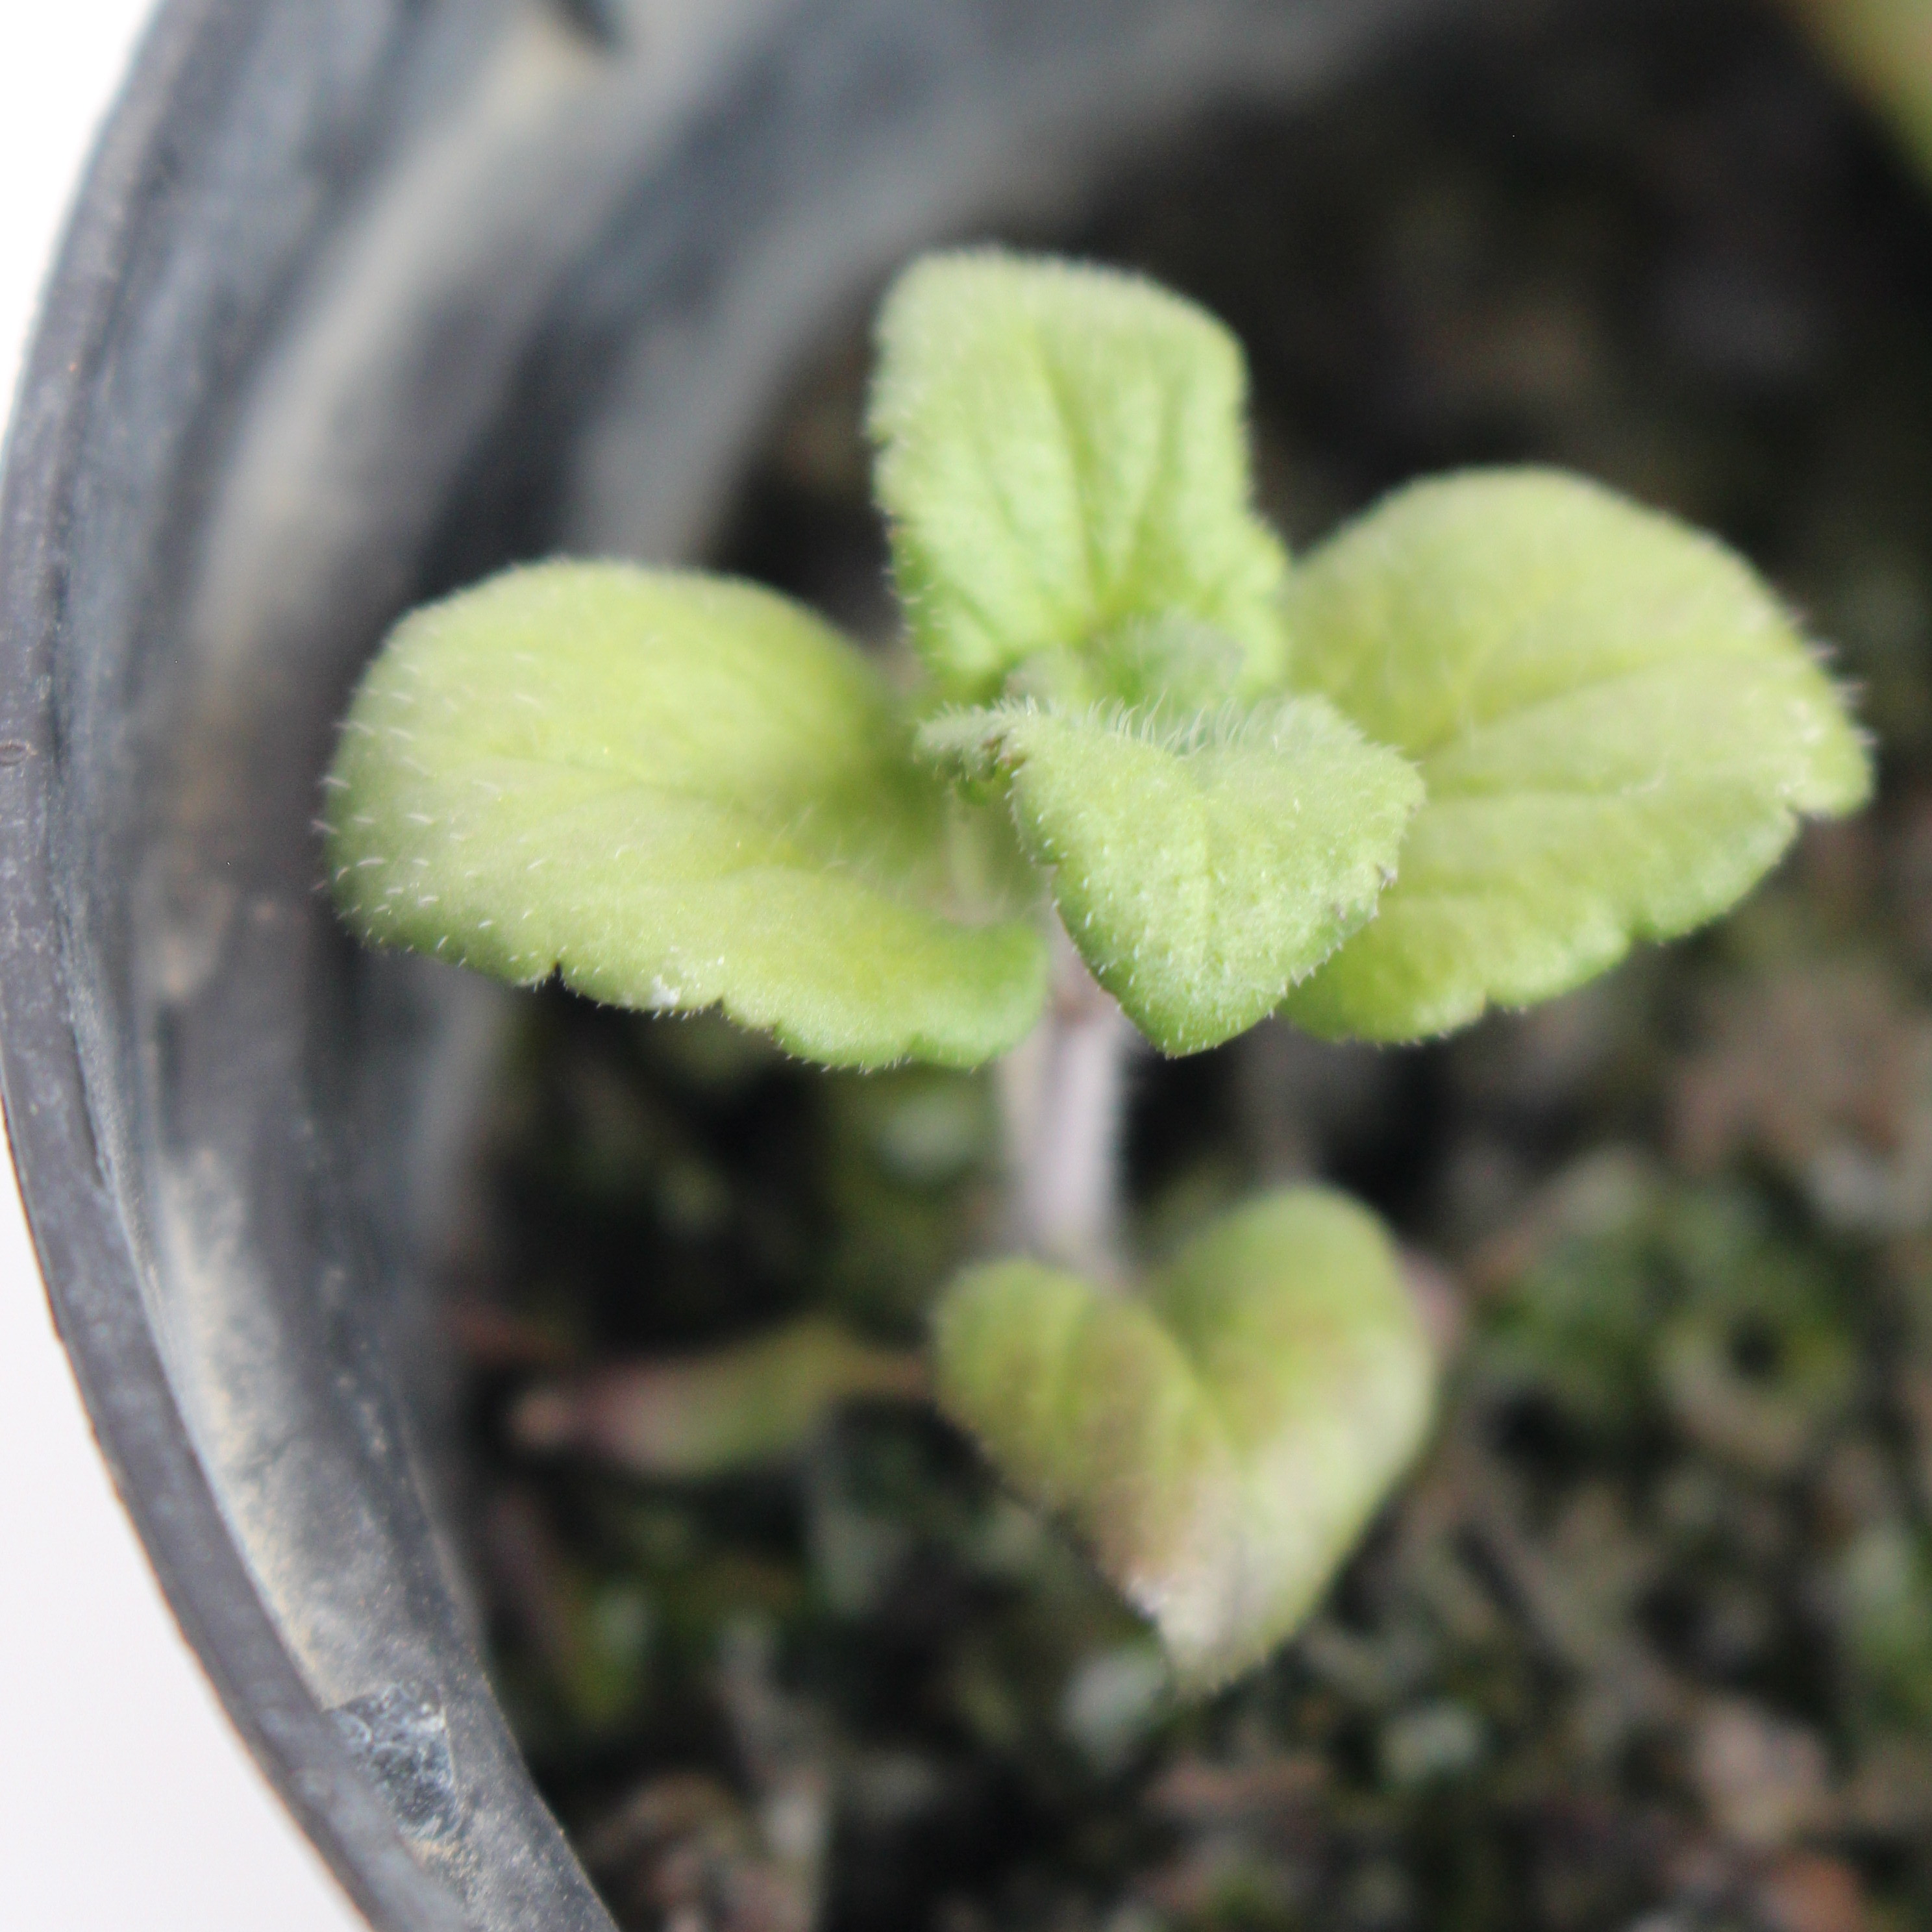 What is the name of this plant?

Veronica persica
